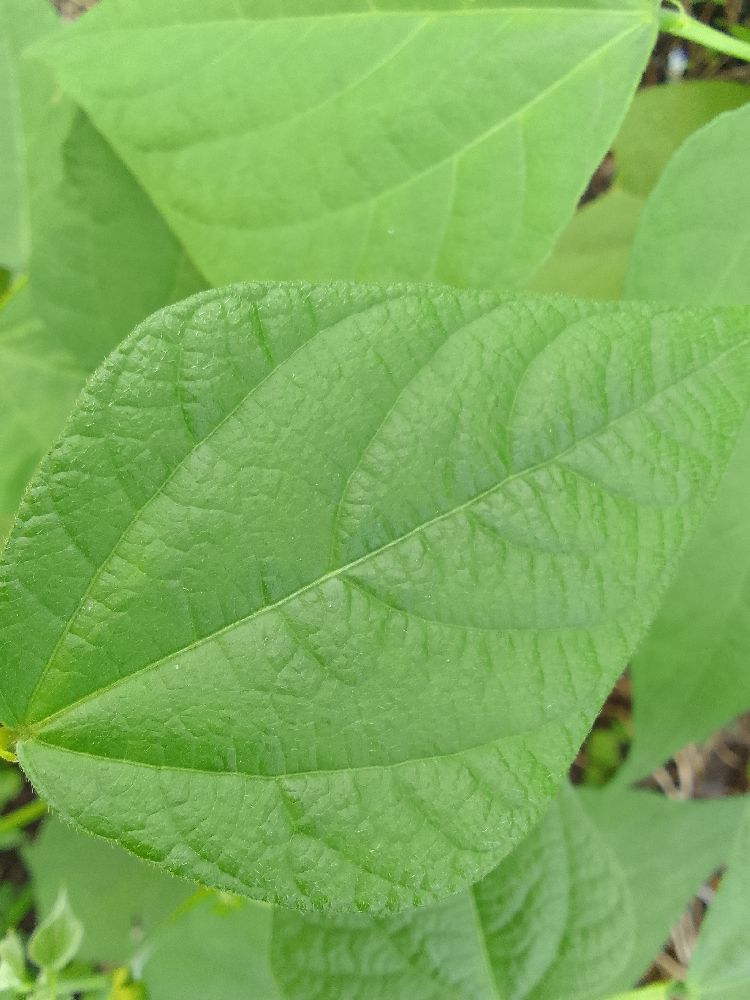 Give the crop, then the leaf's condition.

common bean, healthy
